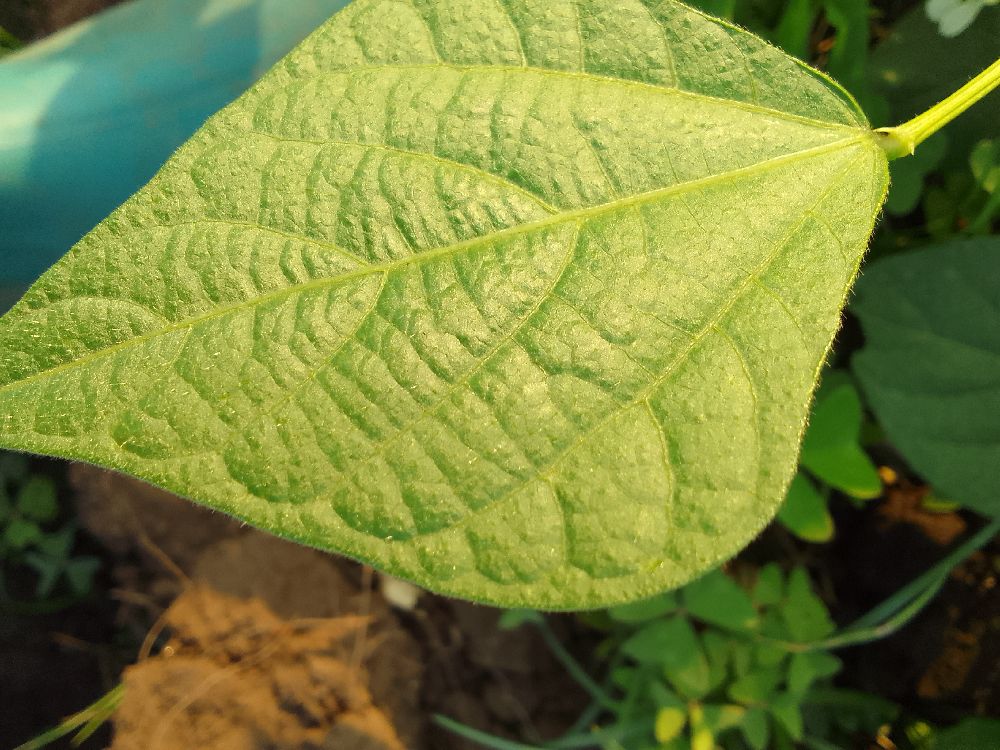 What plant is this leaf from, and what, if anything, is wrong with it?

common bean, healthy
